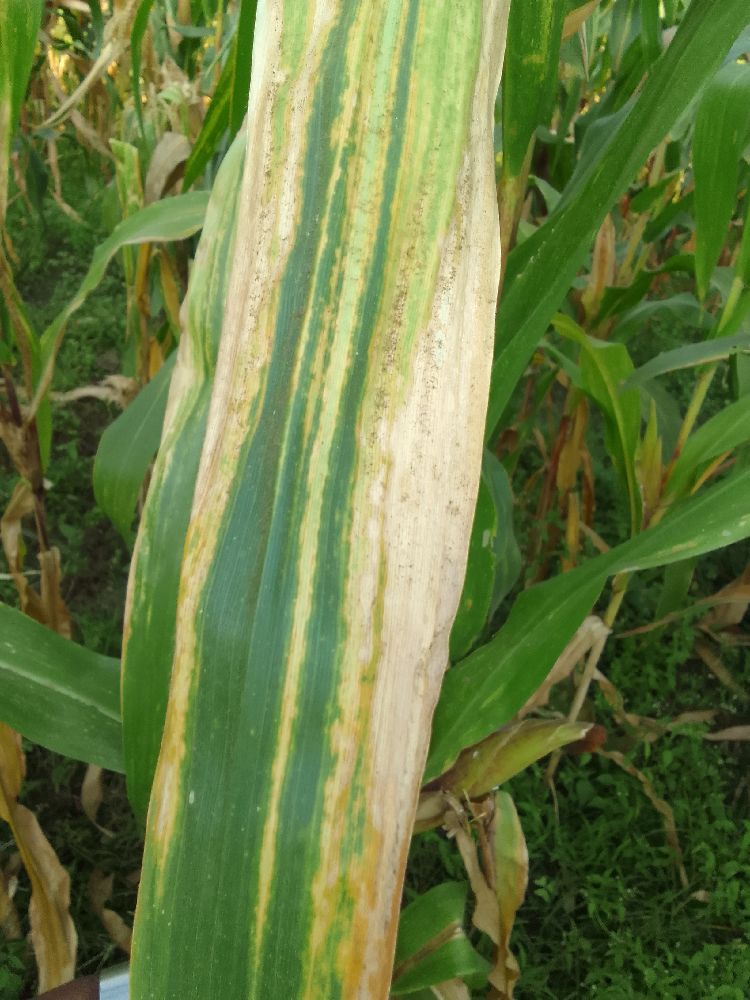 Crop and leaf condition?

maize, maize lethal necrosis
